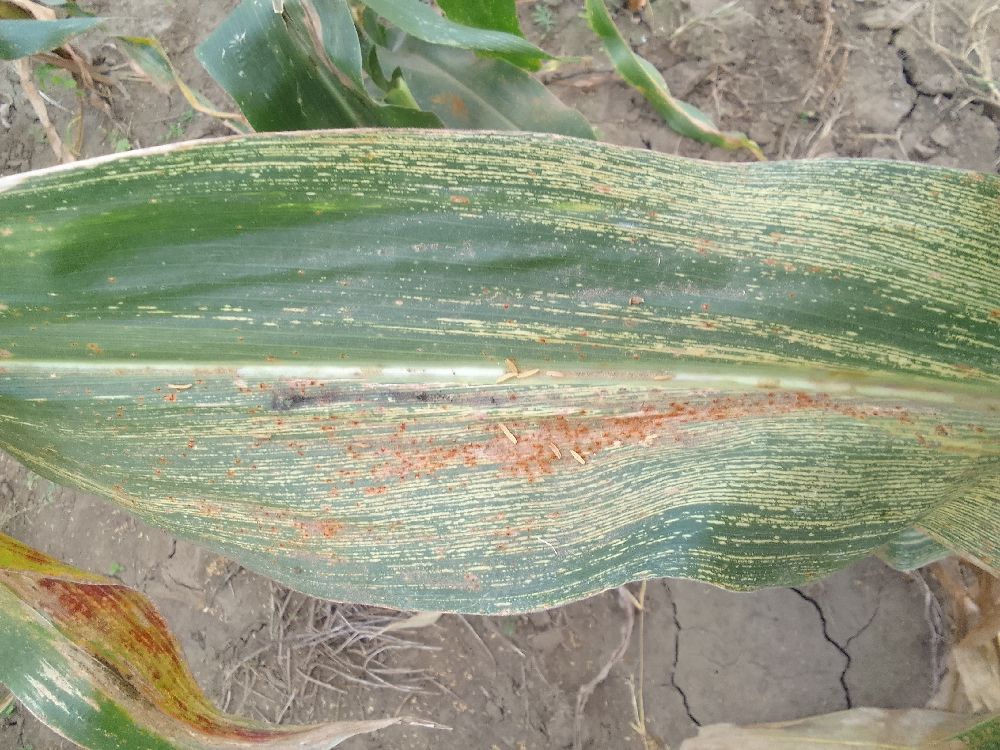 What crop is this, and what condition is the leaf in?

maize, maize streak virus
